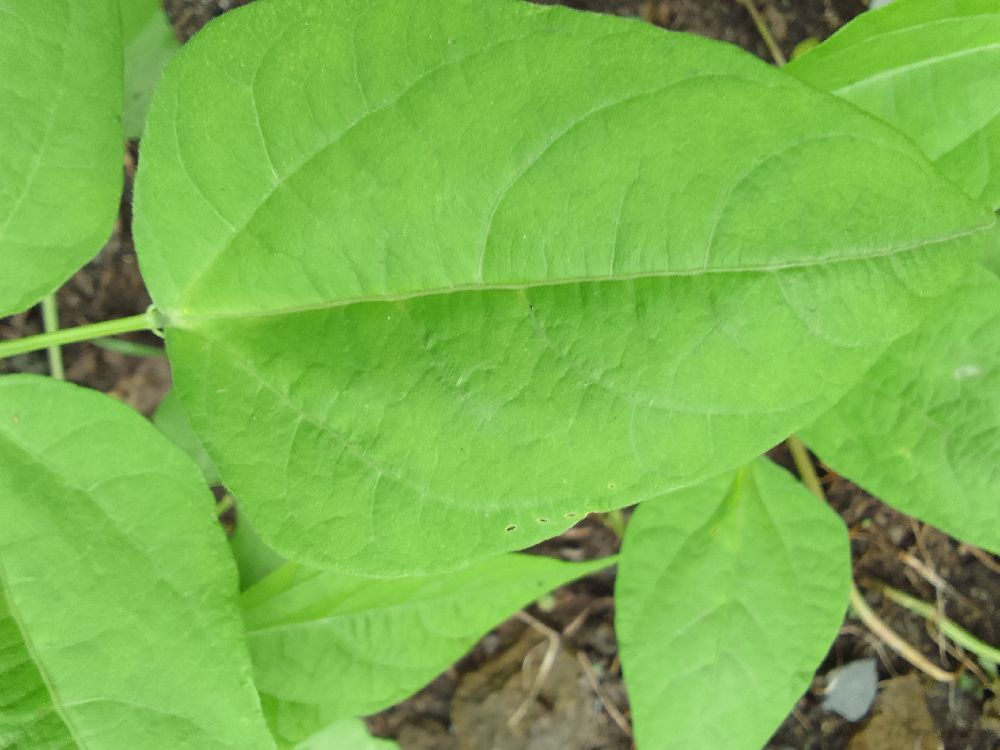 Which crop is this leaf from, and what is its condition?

common bean, healthy
